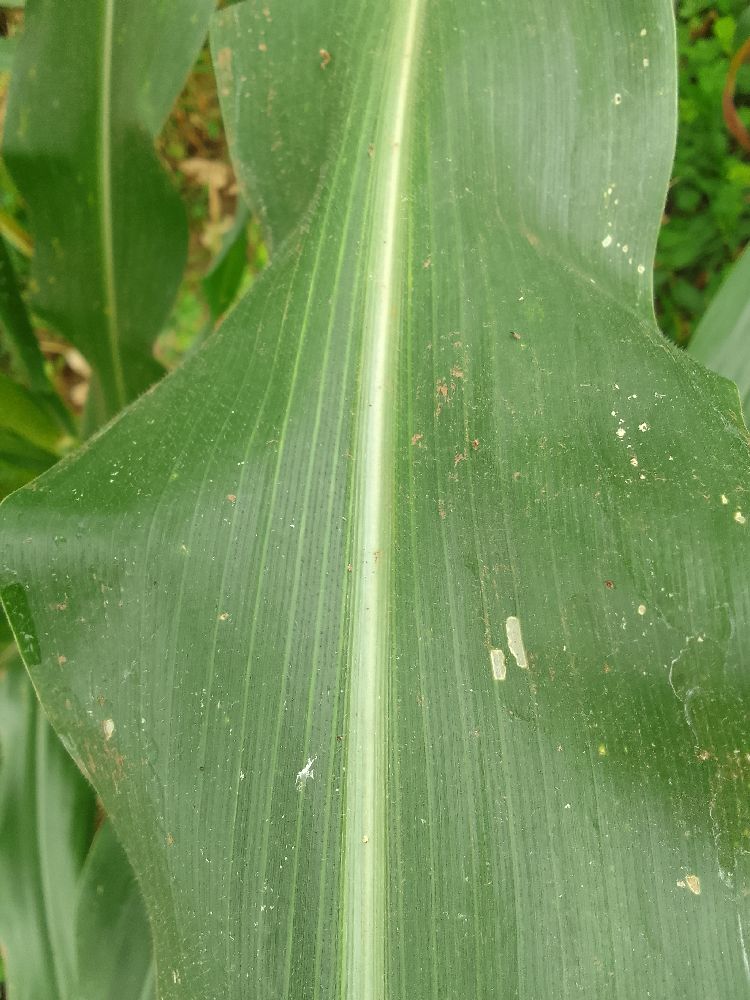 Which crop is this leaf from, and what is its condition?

maize, healthy
